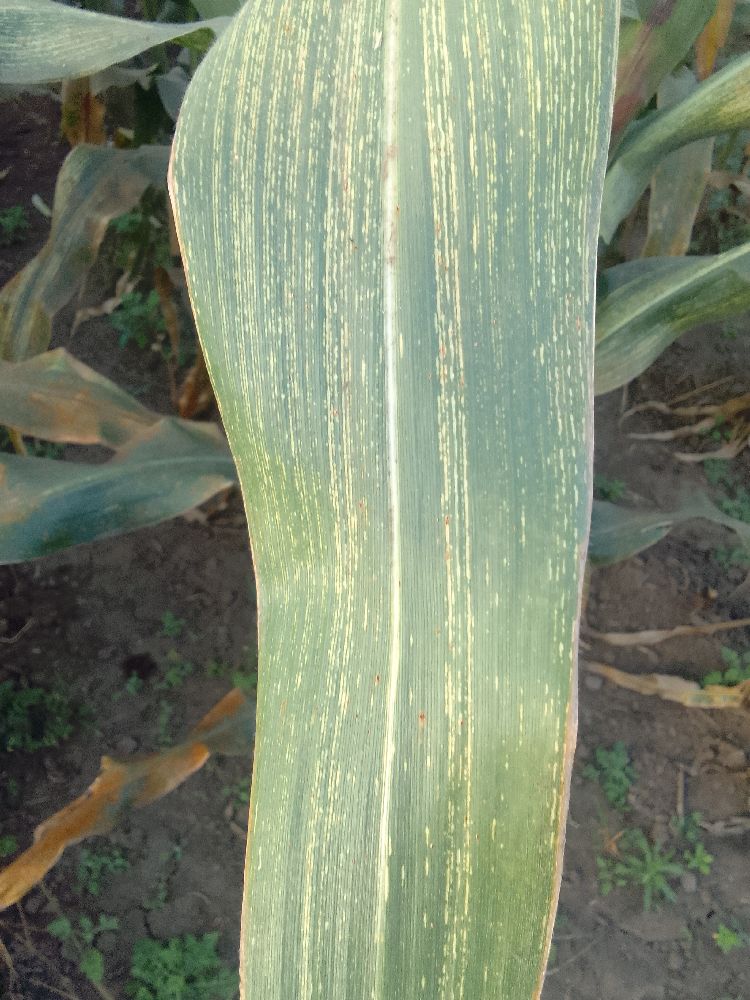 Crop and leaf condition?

maize, maize streak virus
